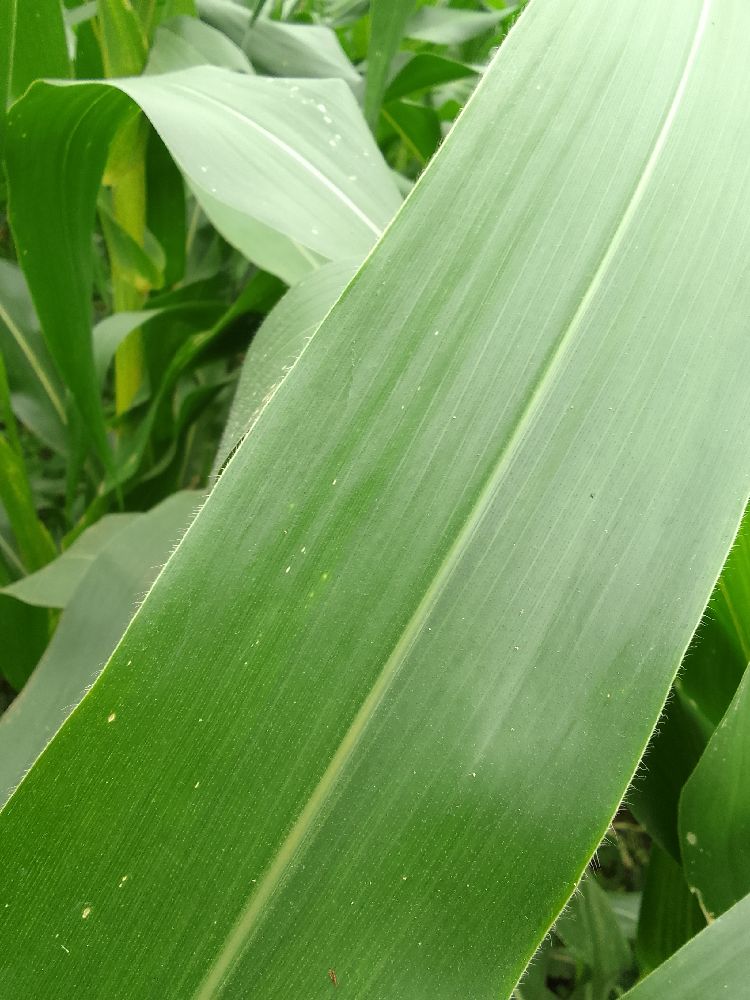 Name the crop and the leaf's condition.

maize, healthy
